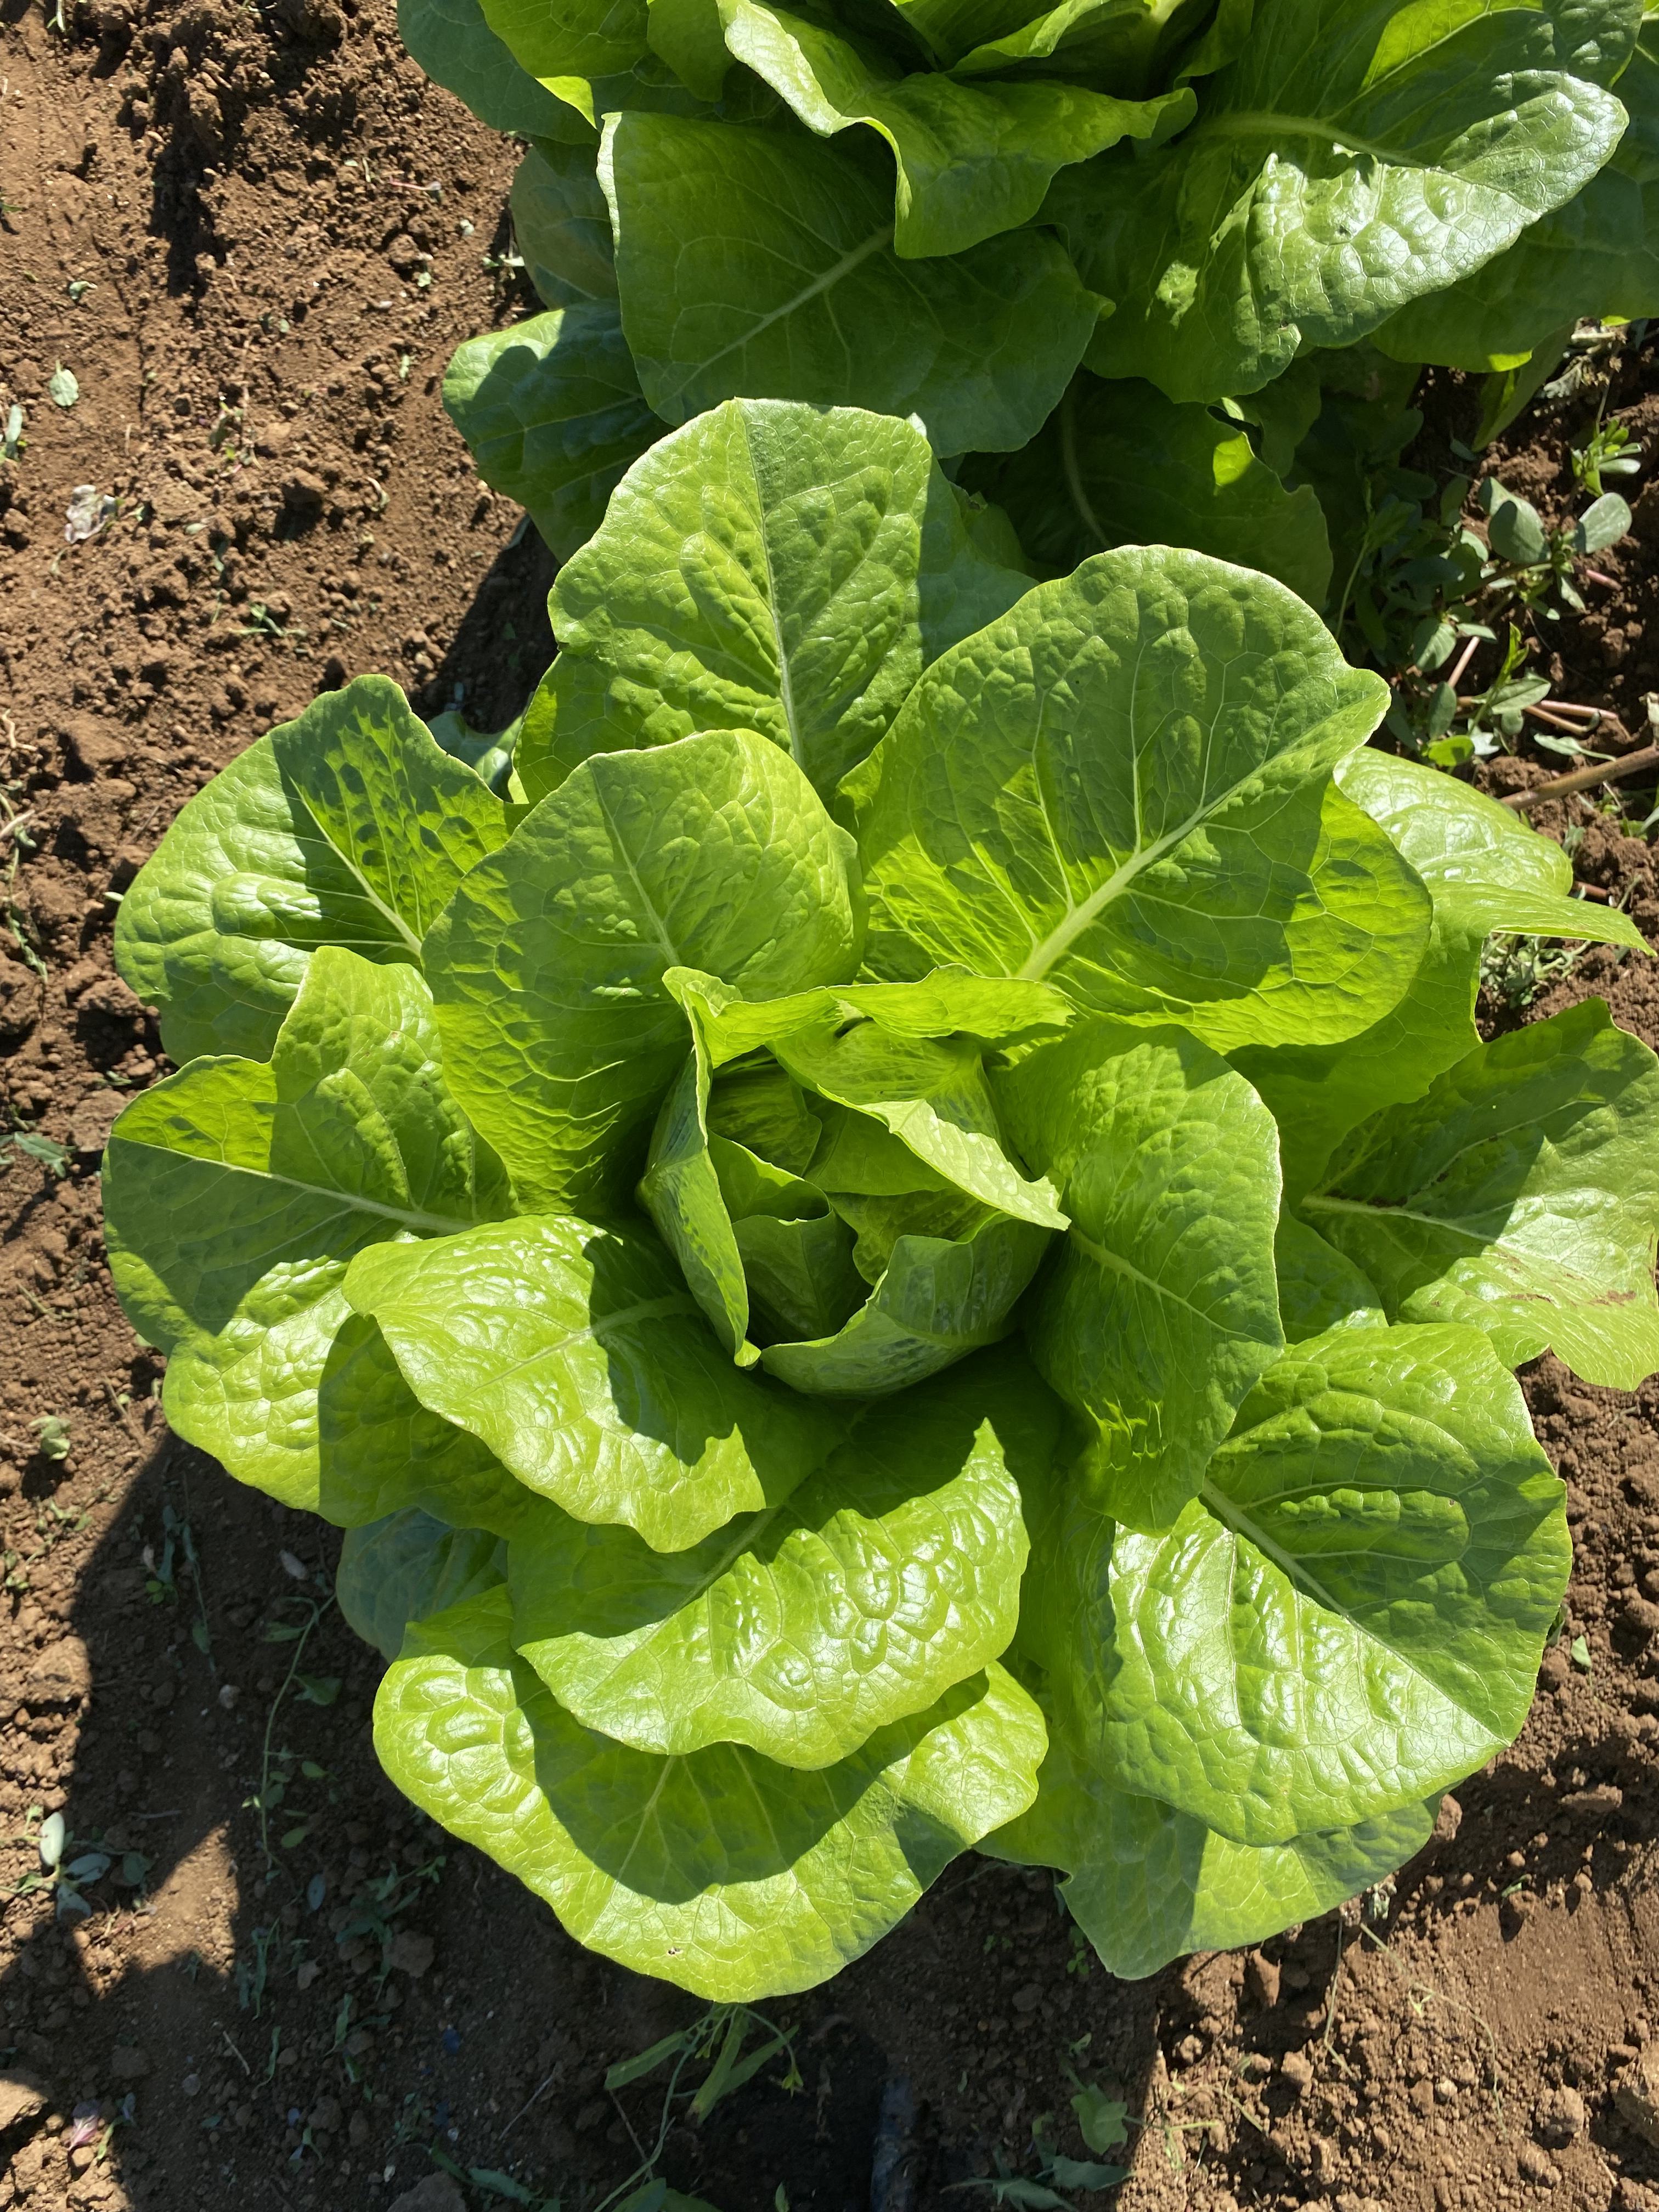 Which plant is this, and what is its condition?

lettuce, healthy
